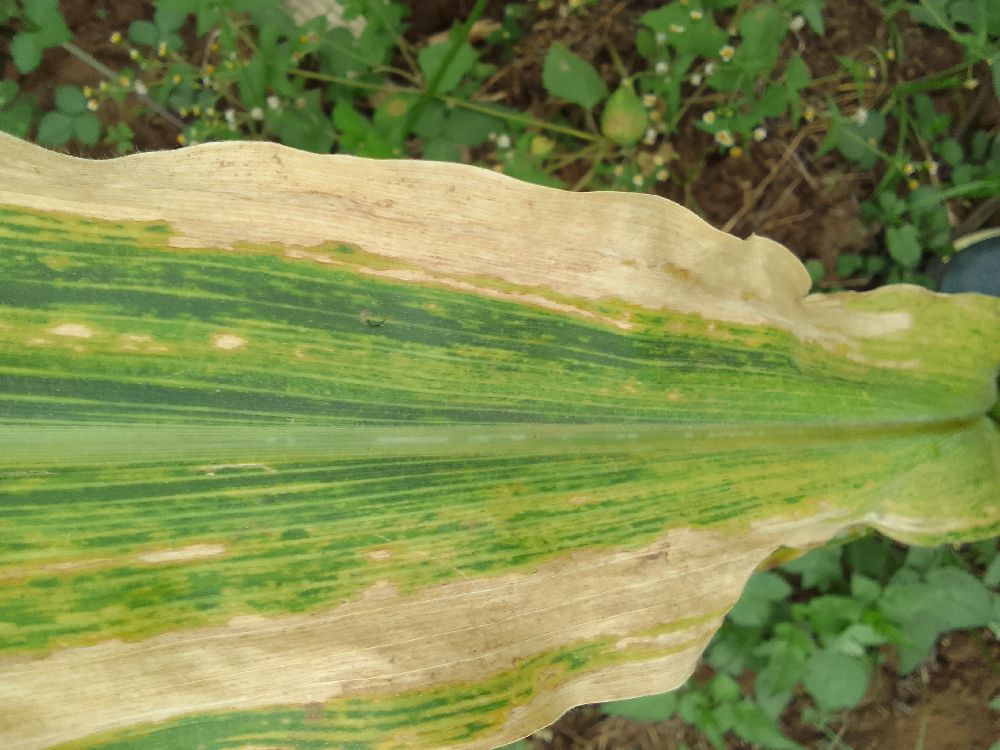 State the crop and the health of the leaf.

maize, maize lethal necrosis
